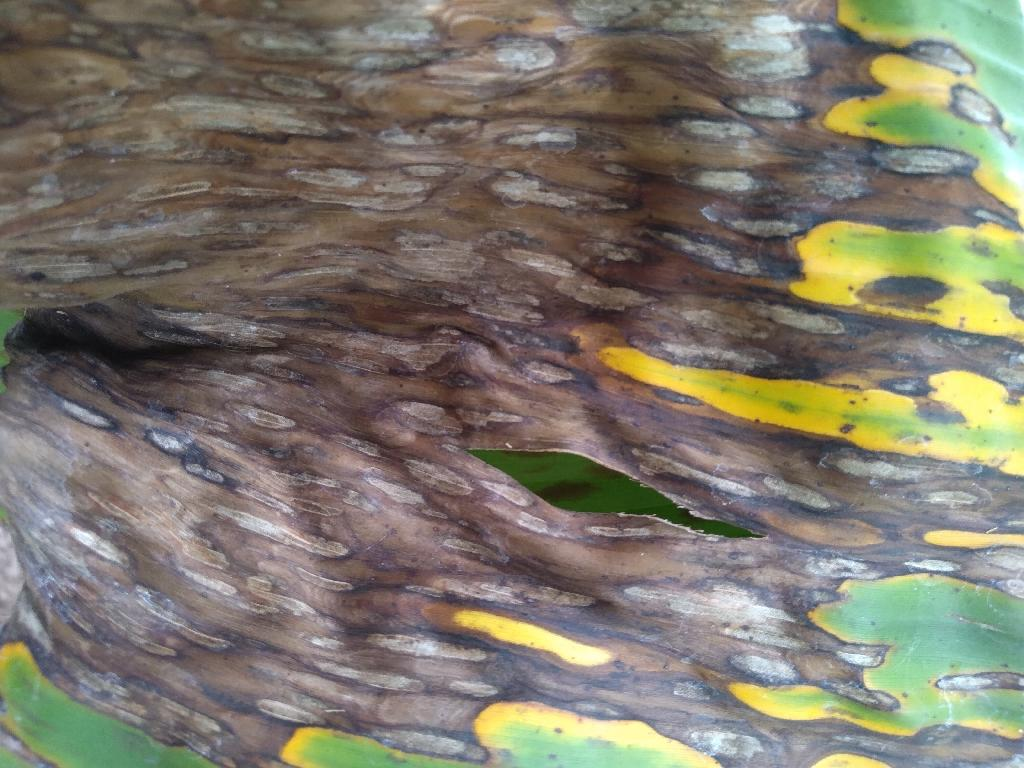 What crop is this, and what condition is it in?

banana, black sigatoka
